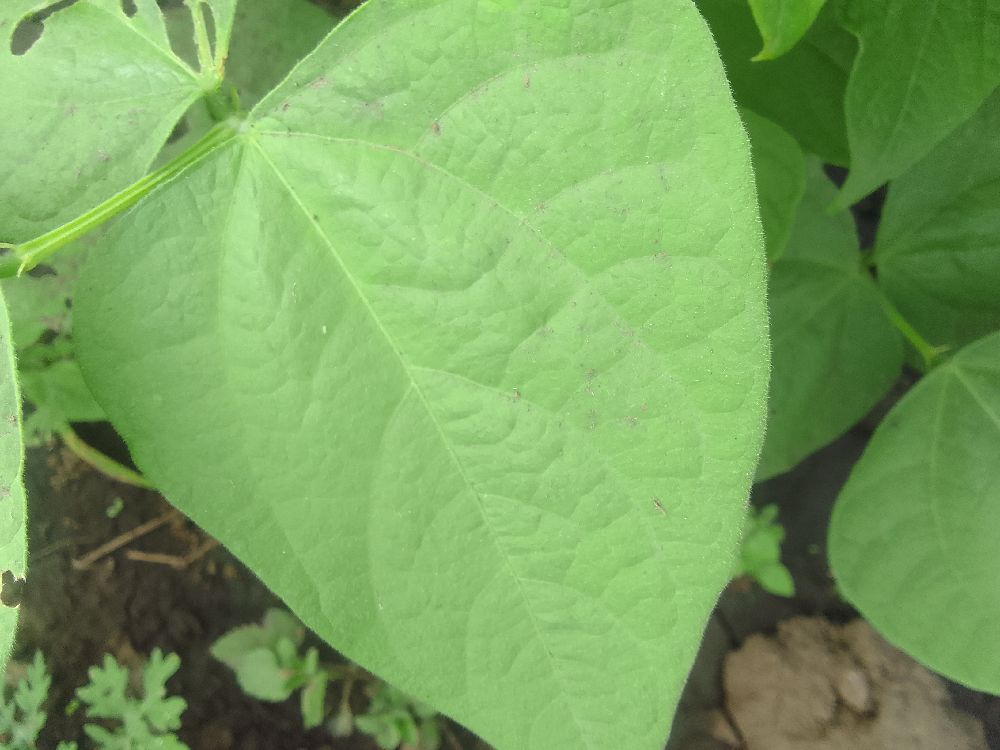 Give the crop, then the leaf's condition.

common bean, healthy
